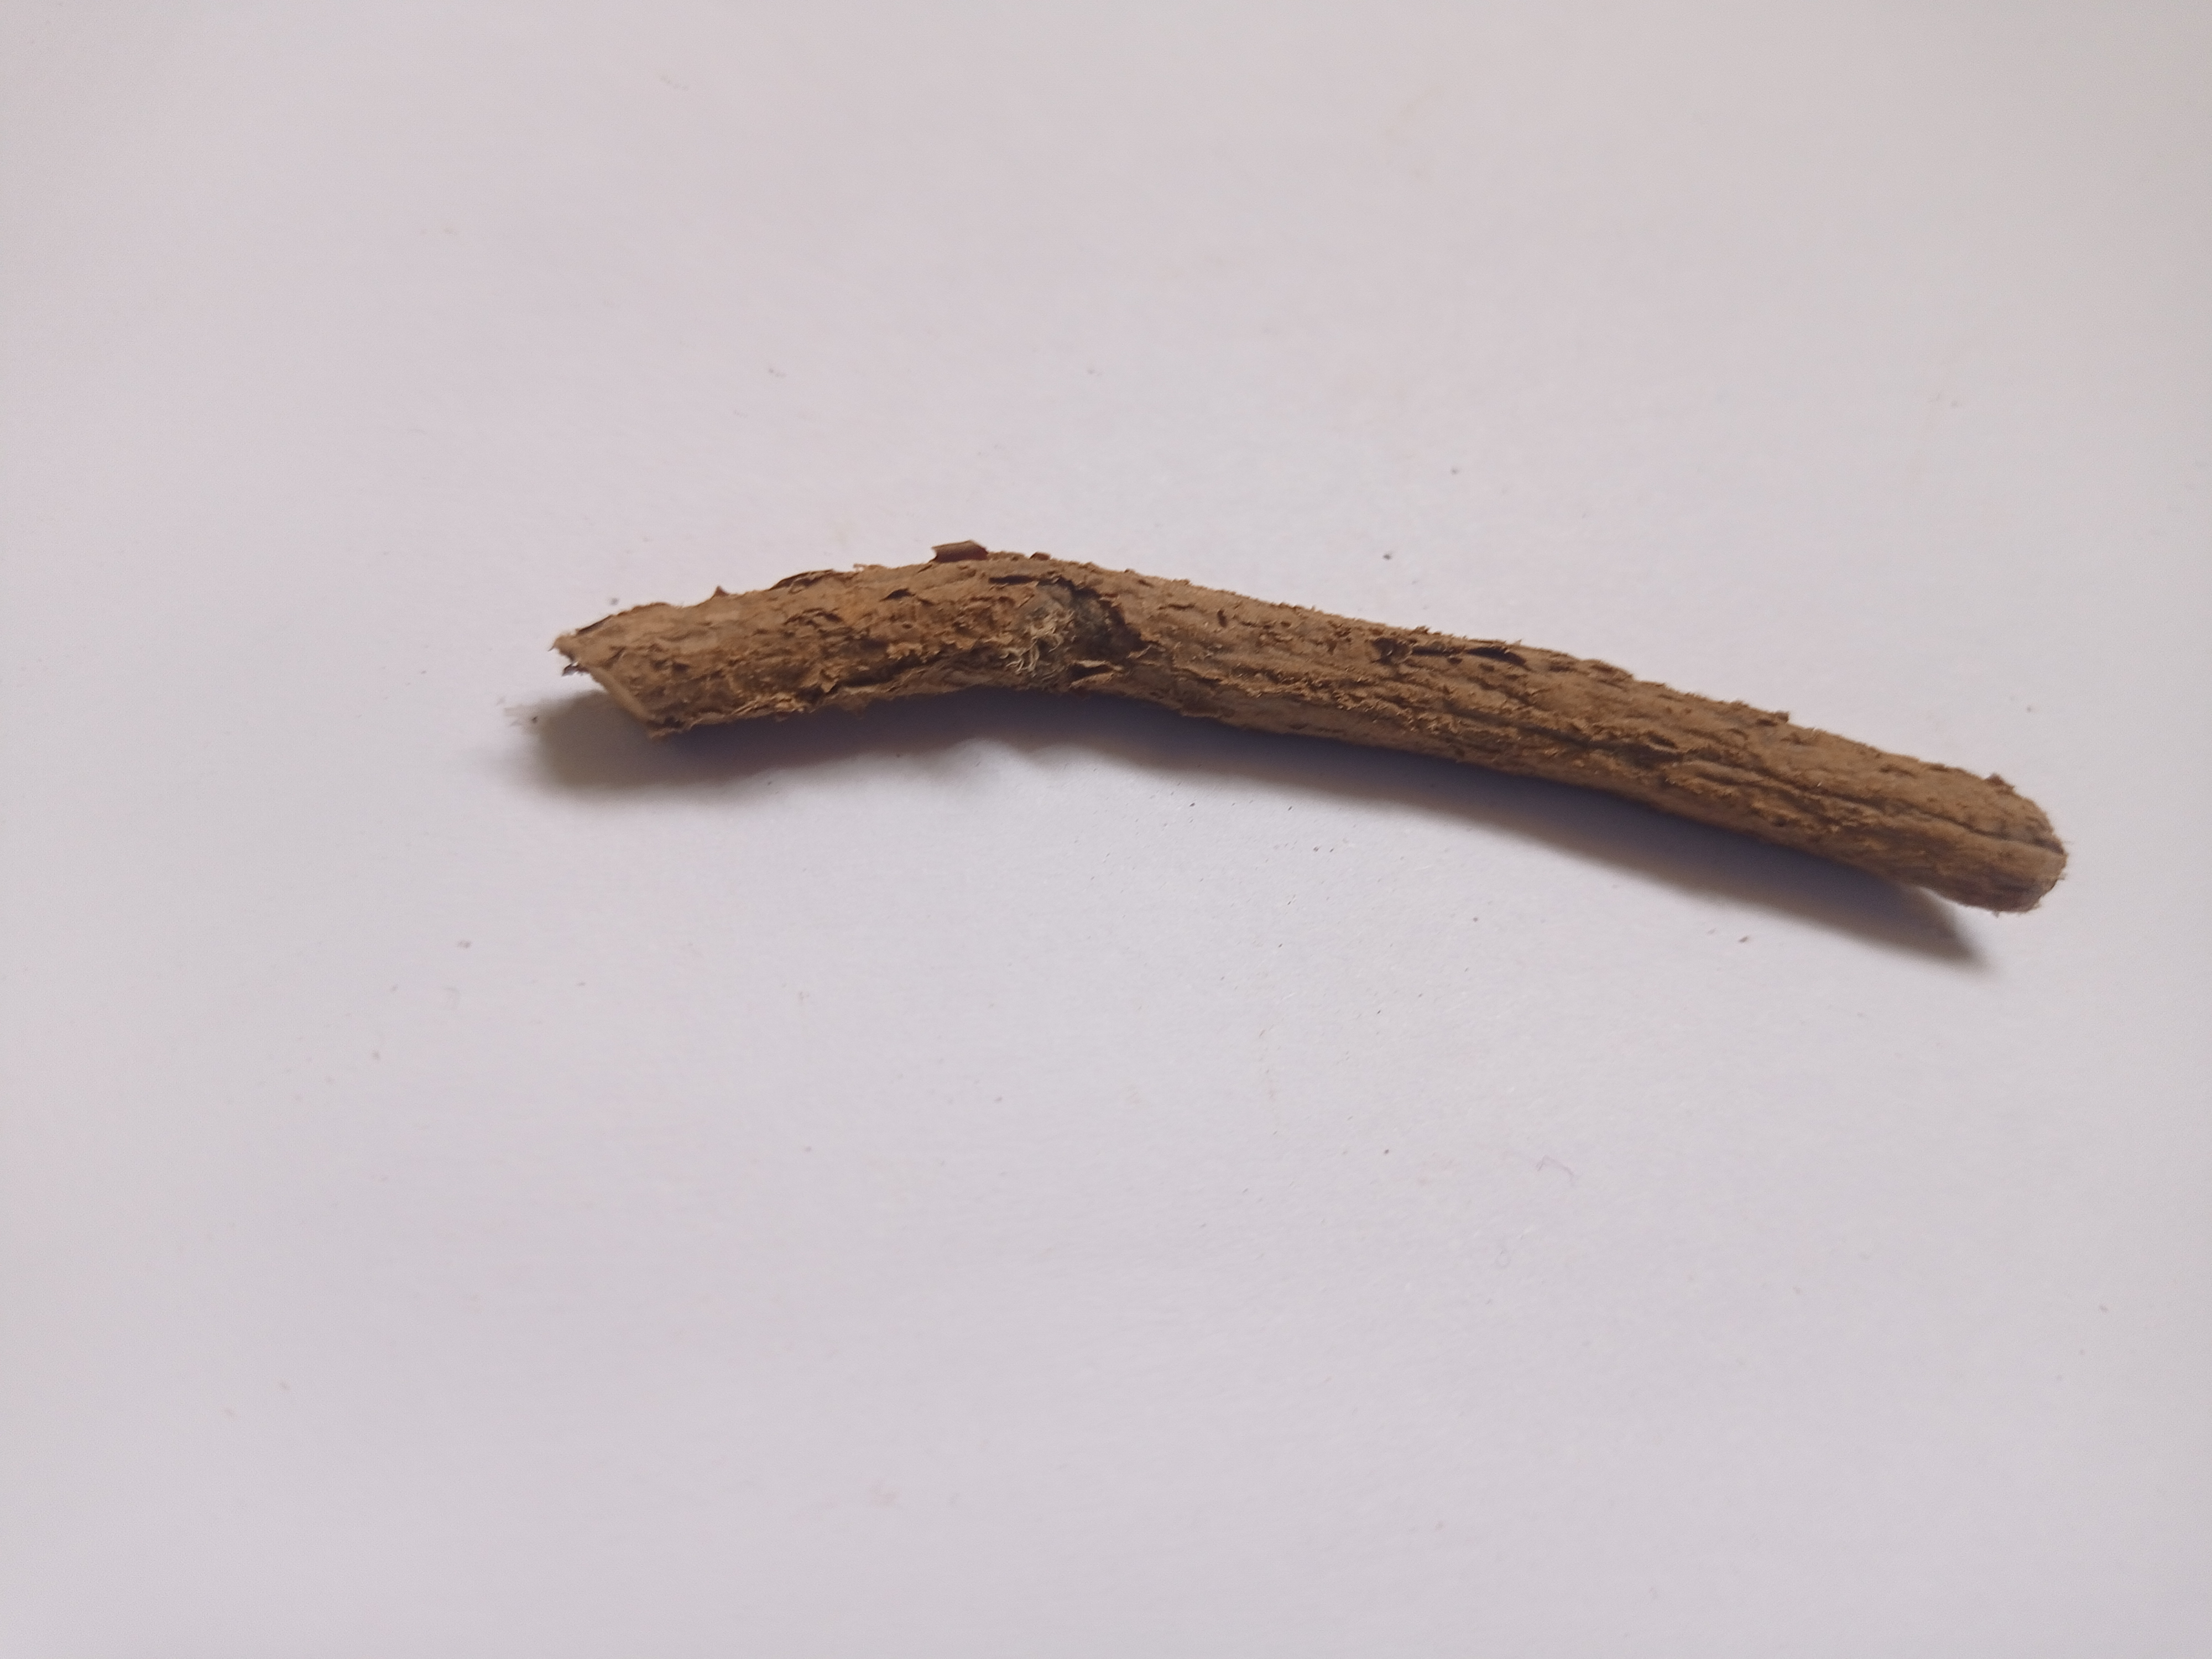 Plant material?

jesthamadh
